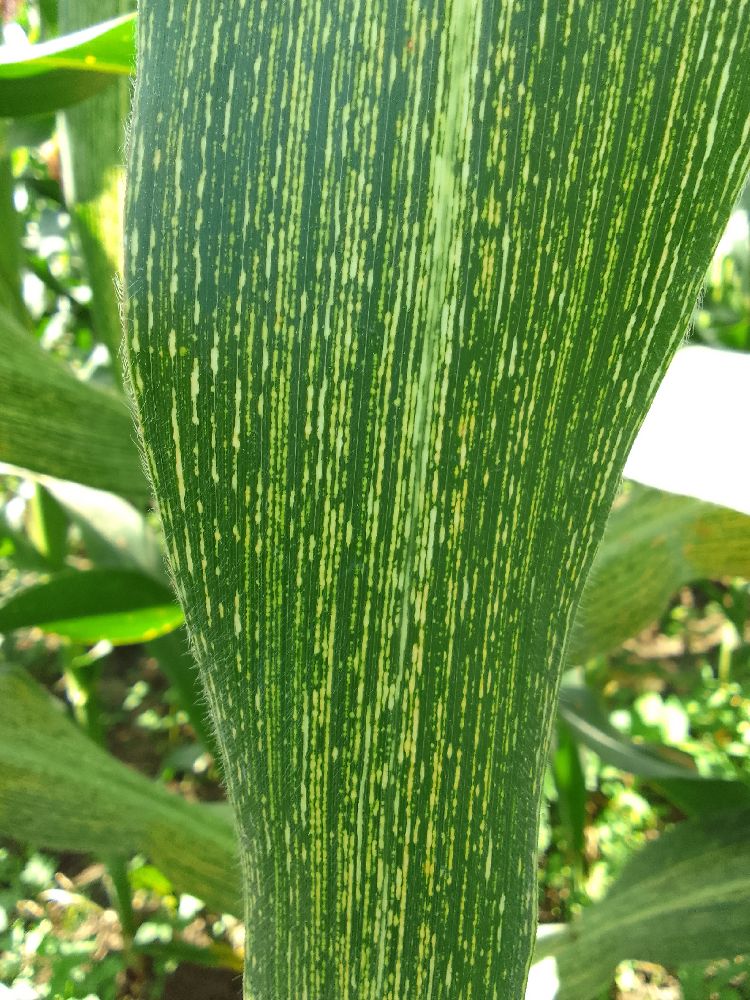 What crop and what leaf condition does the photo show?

maize, maize streak virus
